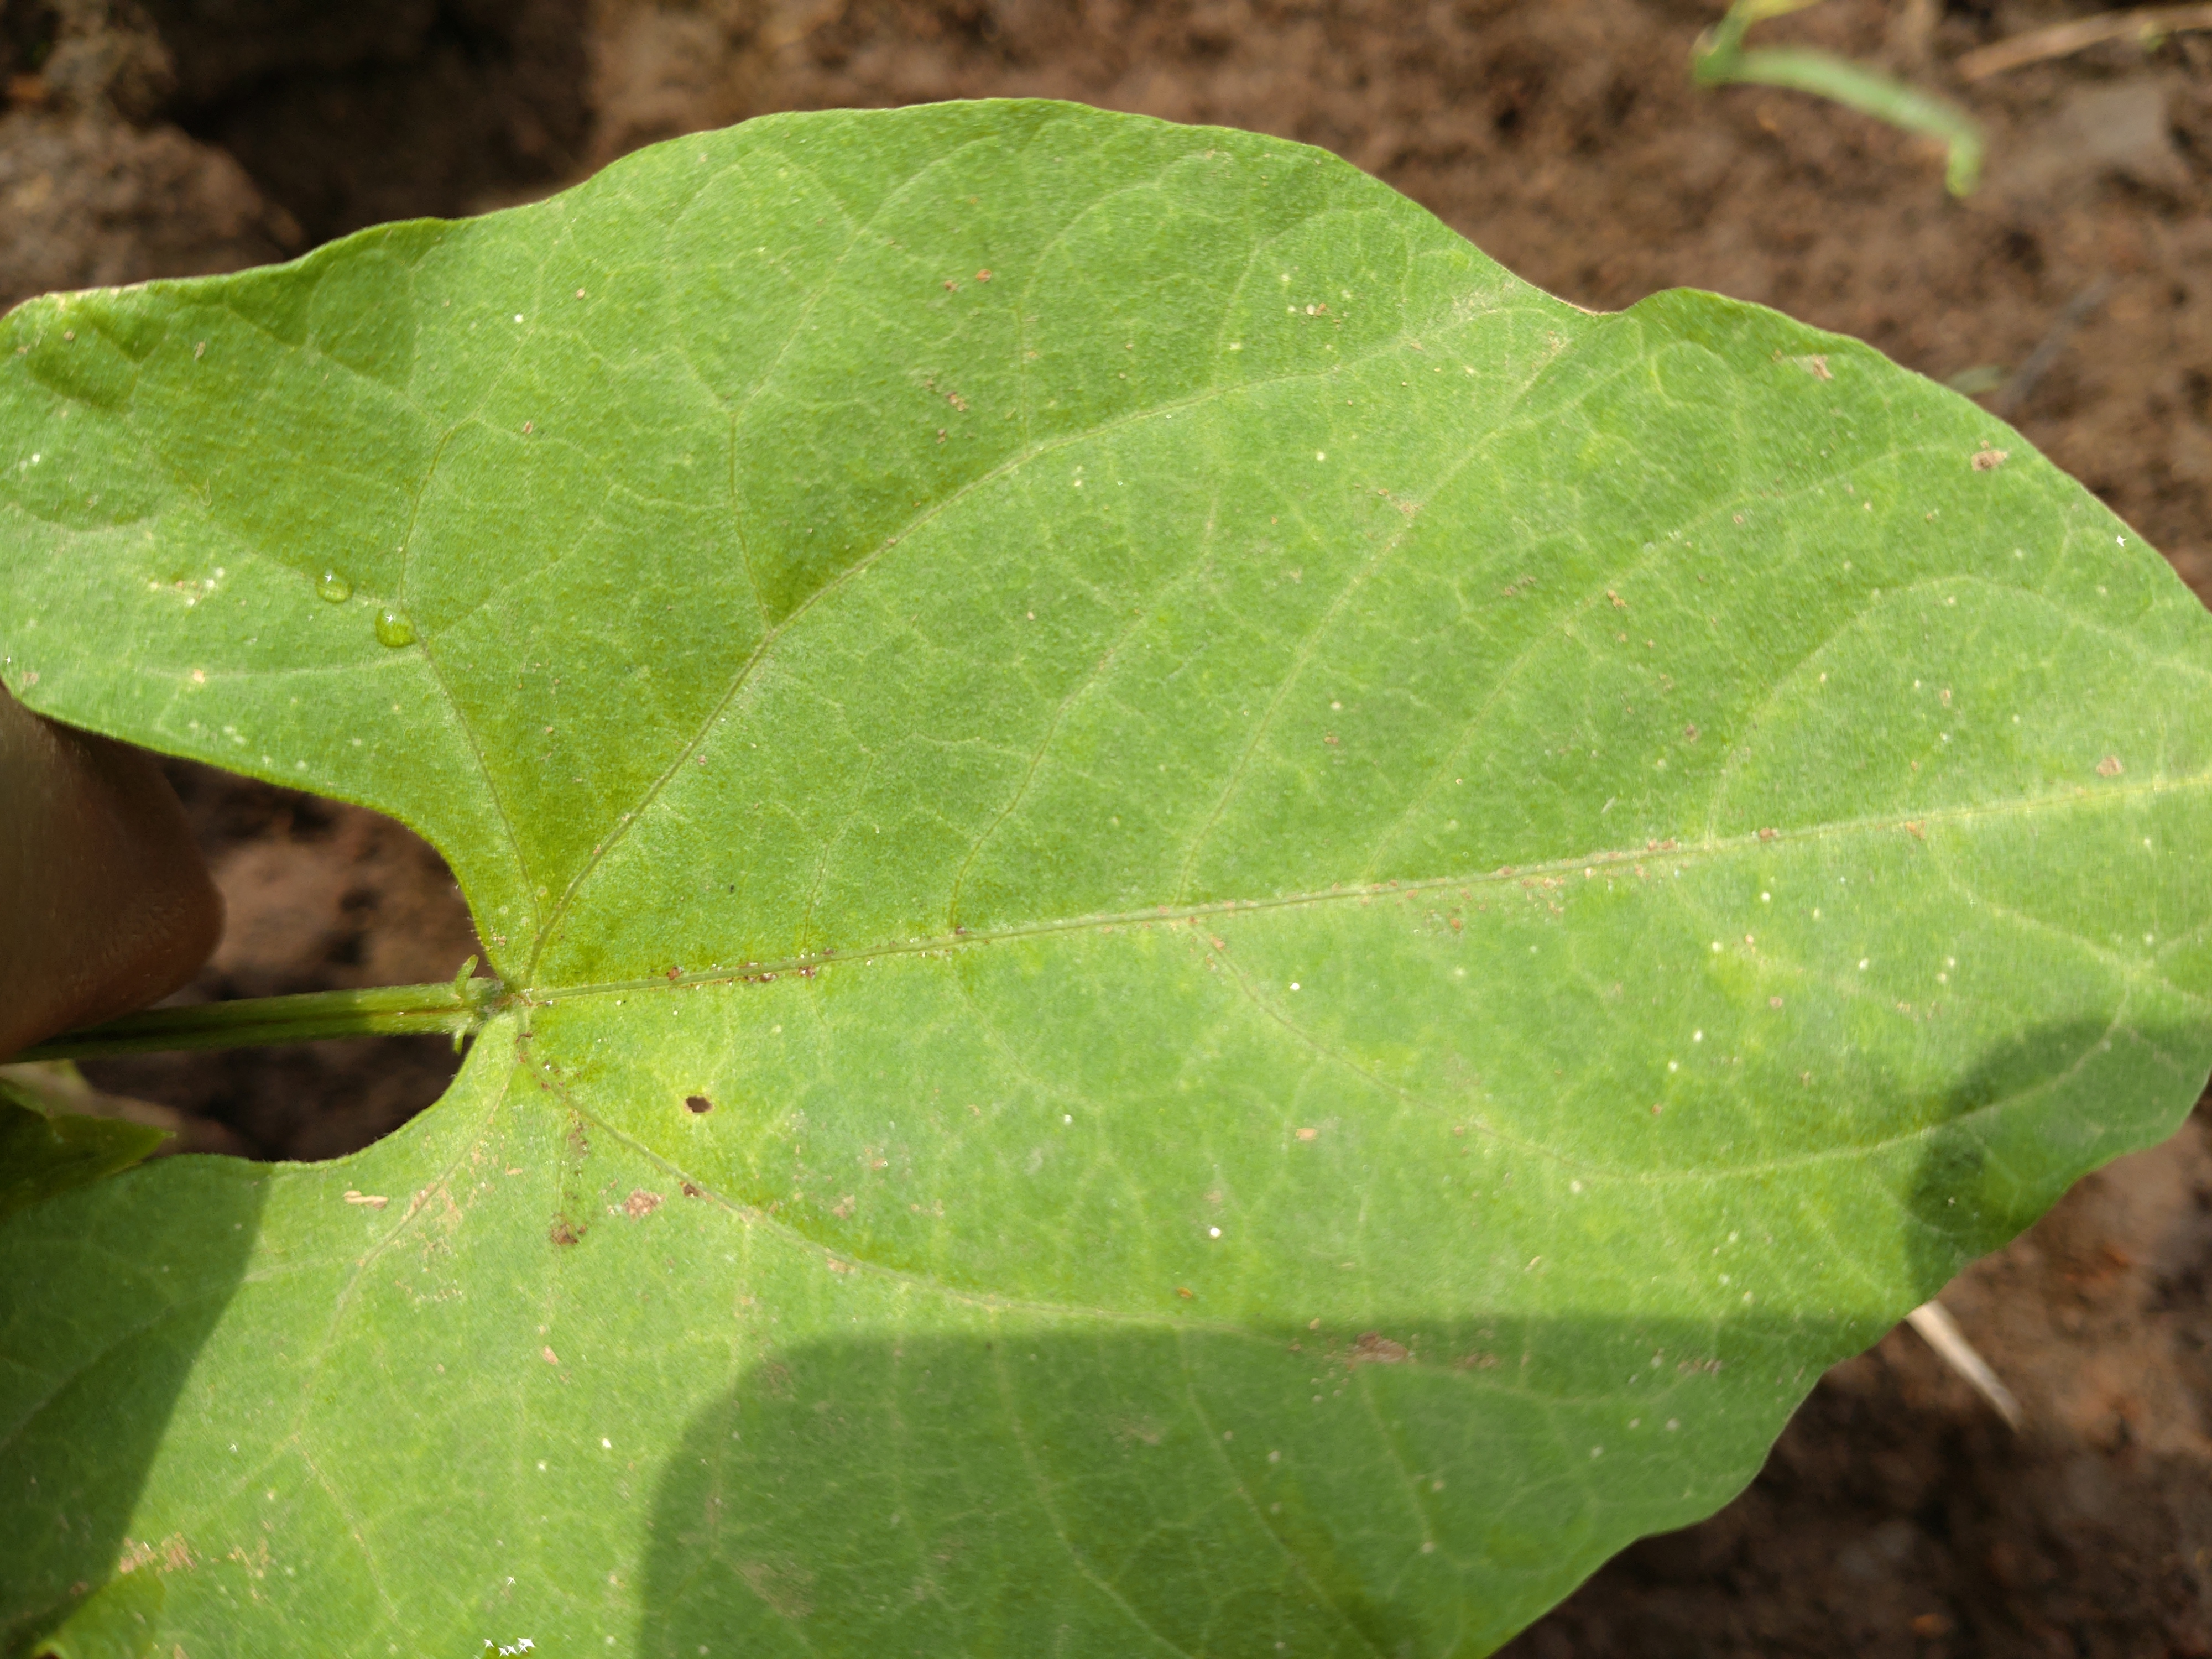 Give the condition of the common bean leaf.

healthy
